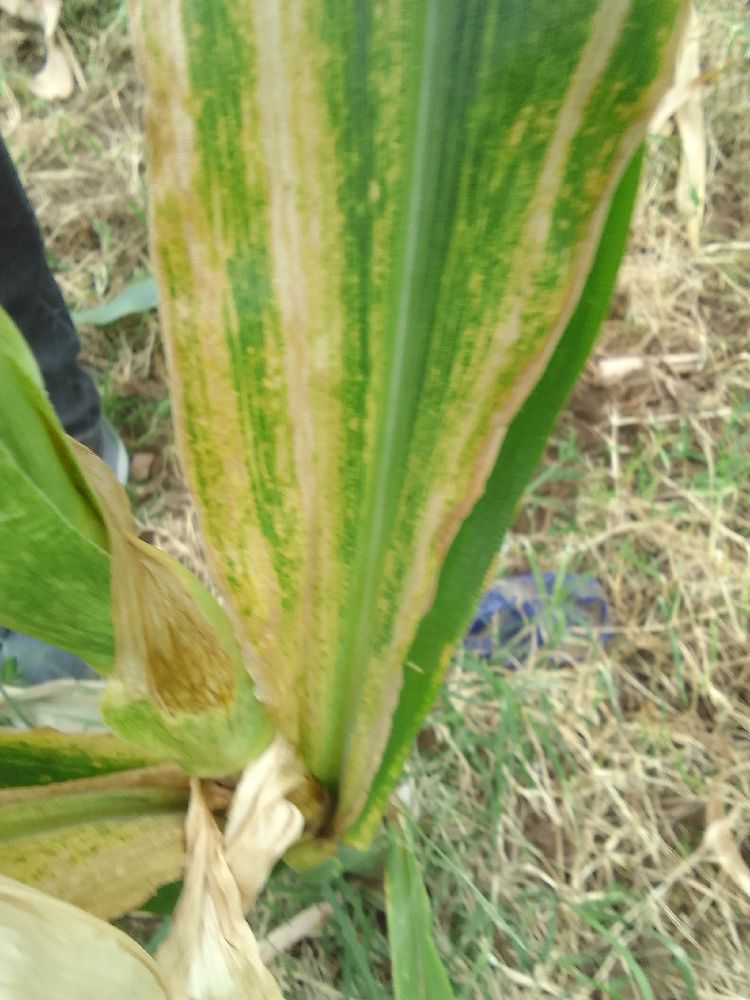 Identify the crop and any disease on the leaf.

maize, maize lethal necrosis
